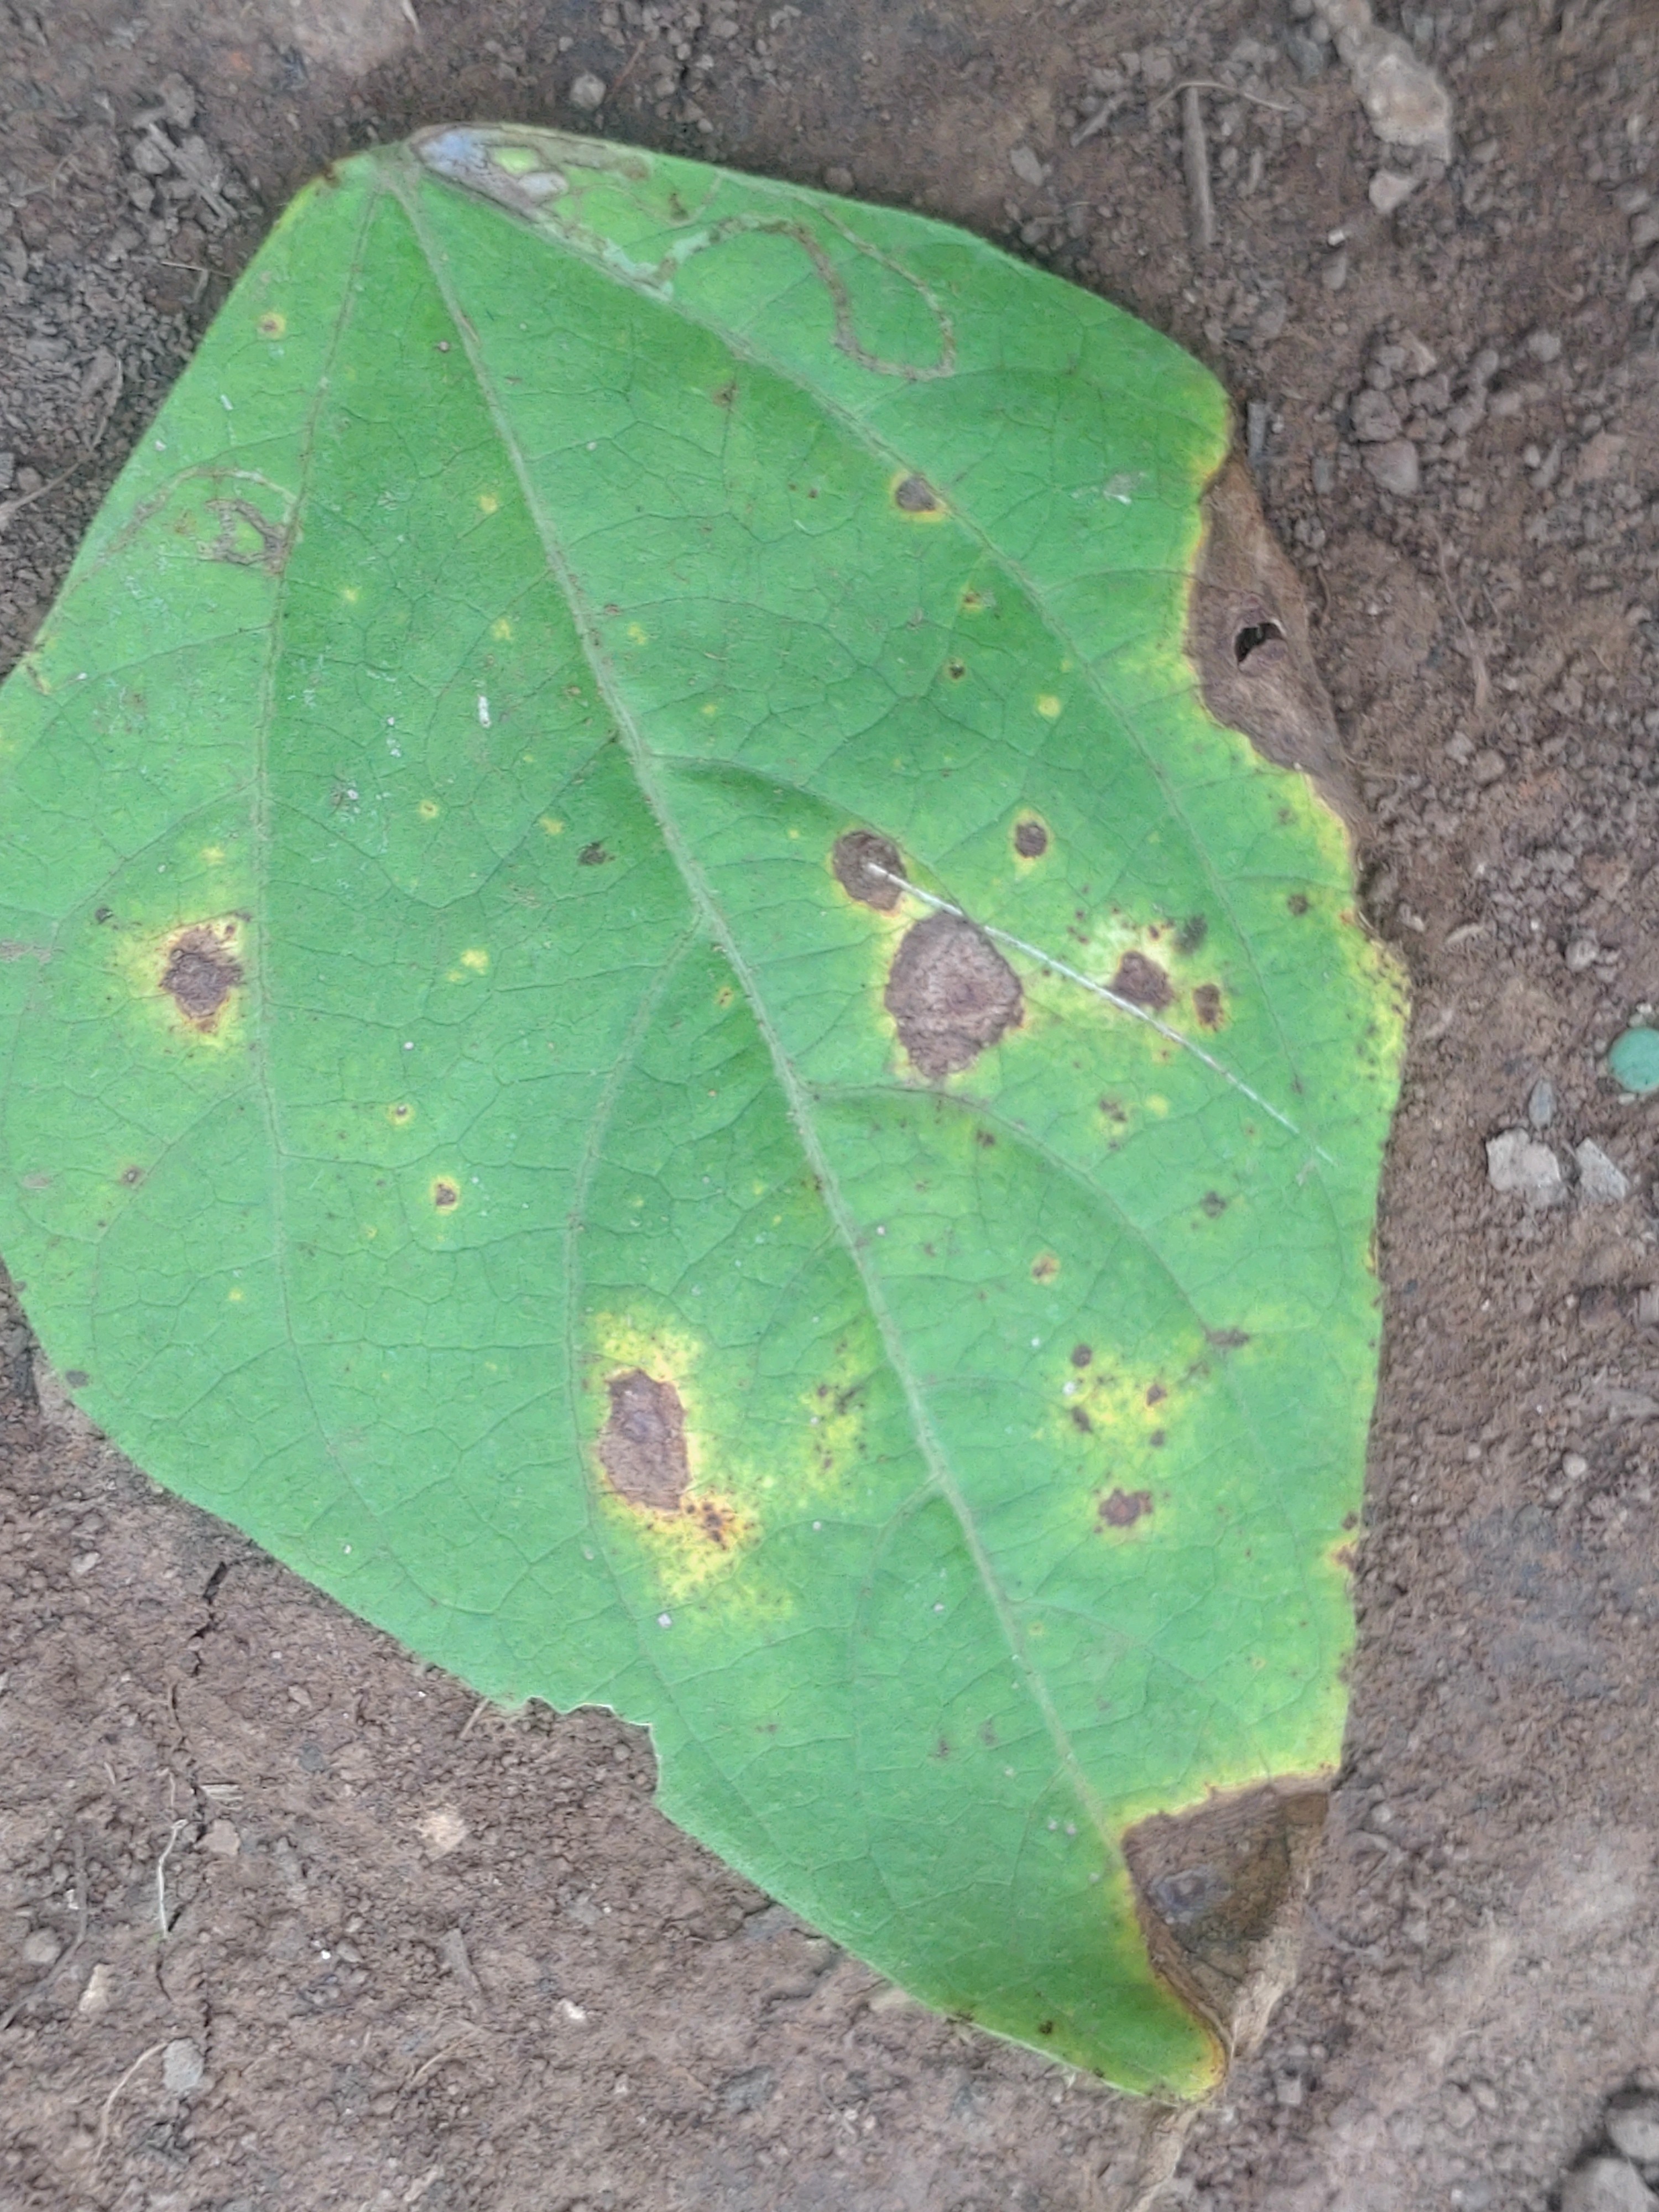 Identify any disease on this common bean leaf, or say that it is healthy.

rust
